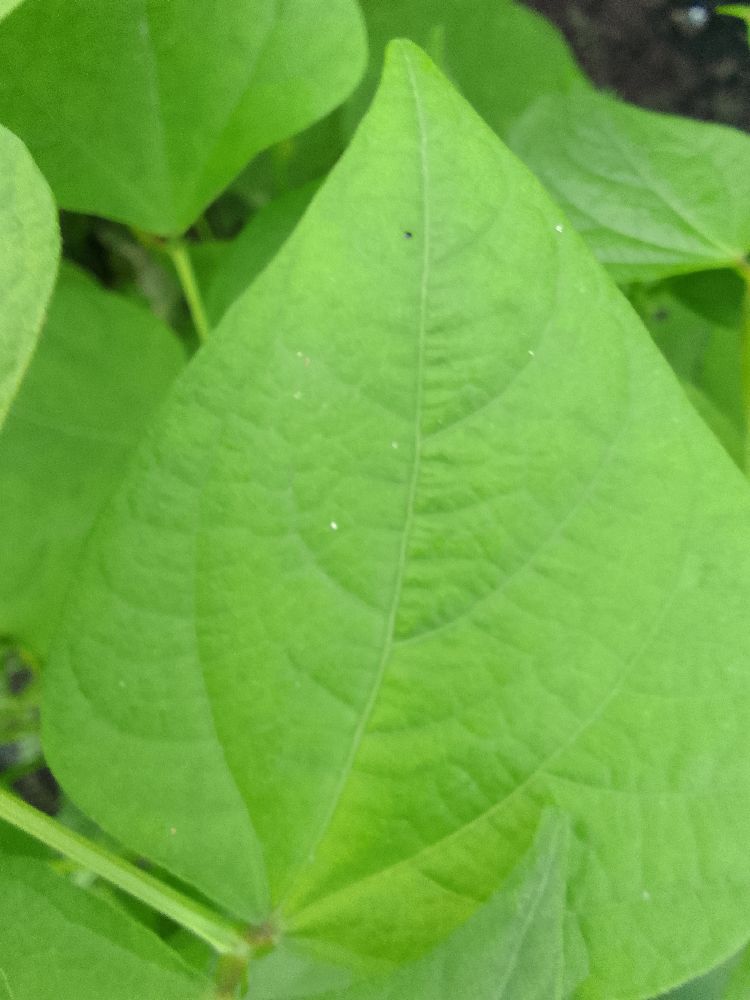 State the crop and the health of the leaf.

common bean, healthy
